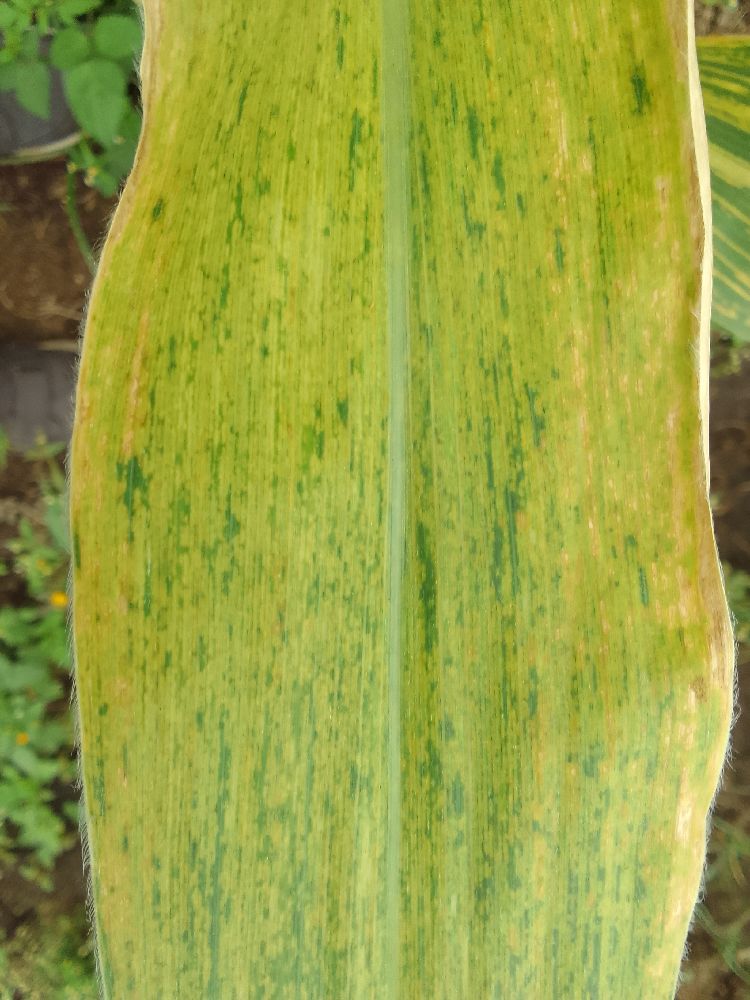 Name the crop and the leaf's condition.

maize, maize lethal necrosis
